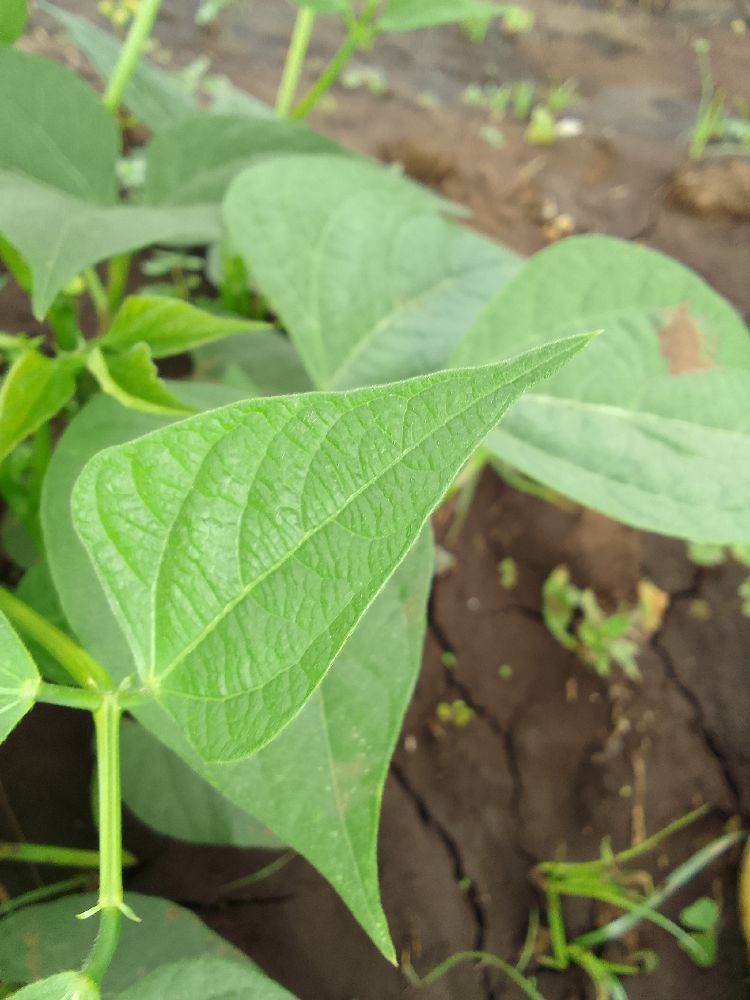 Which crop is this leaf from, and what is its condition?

common bean, healthy
